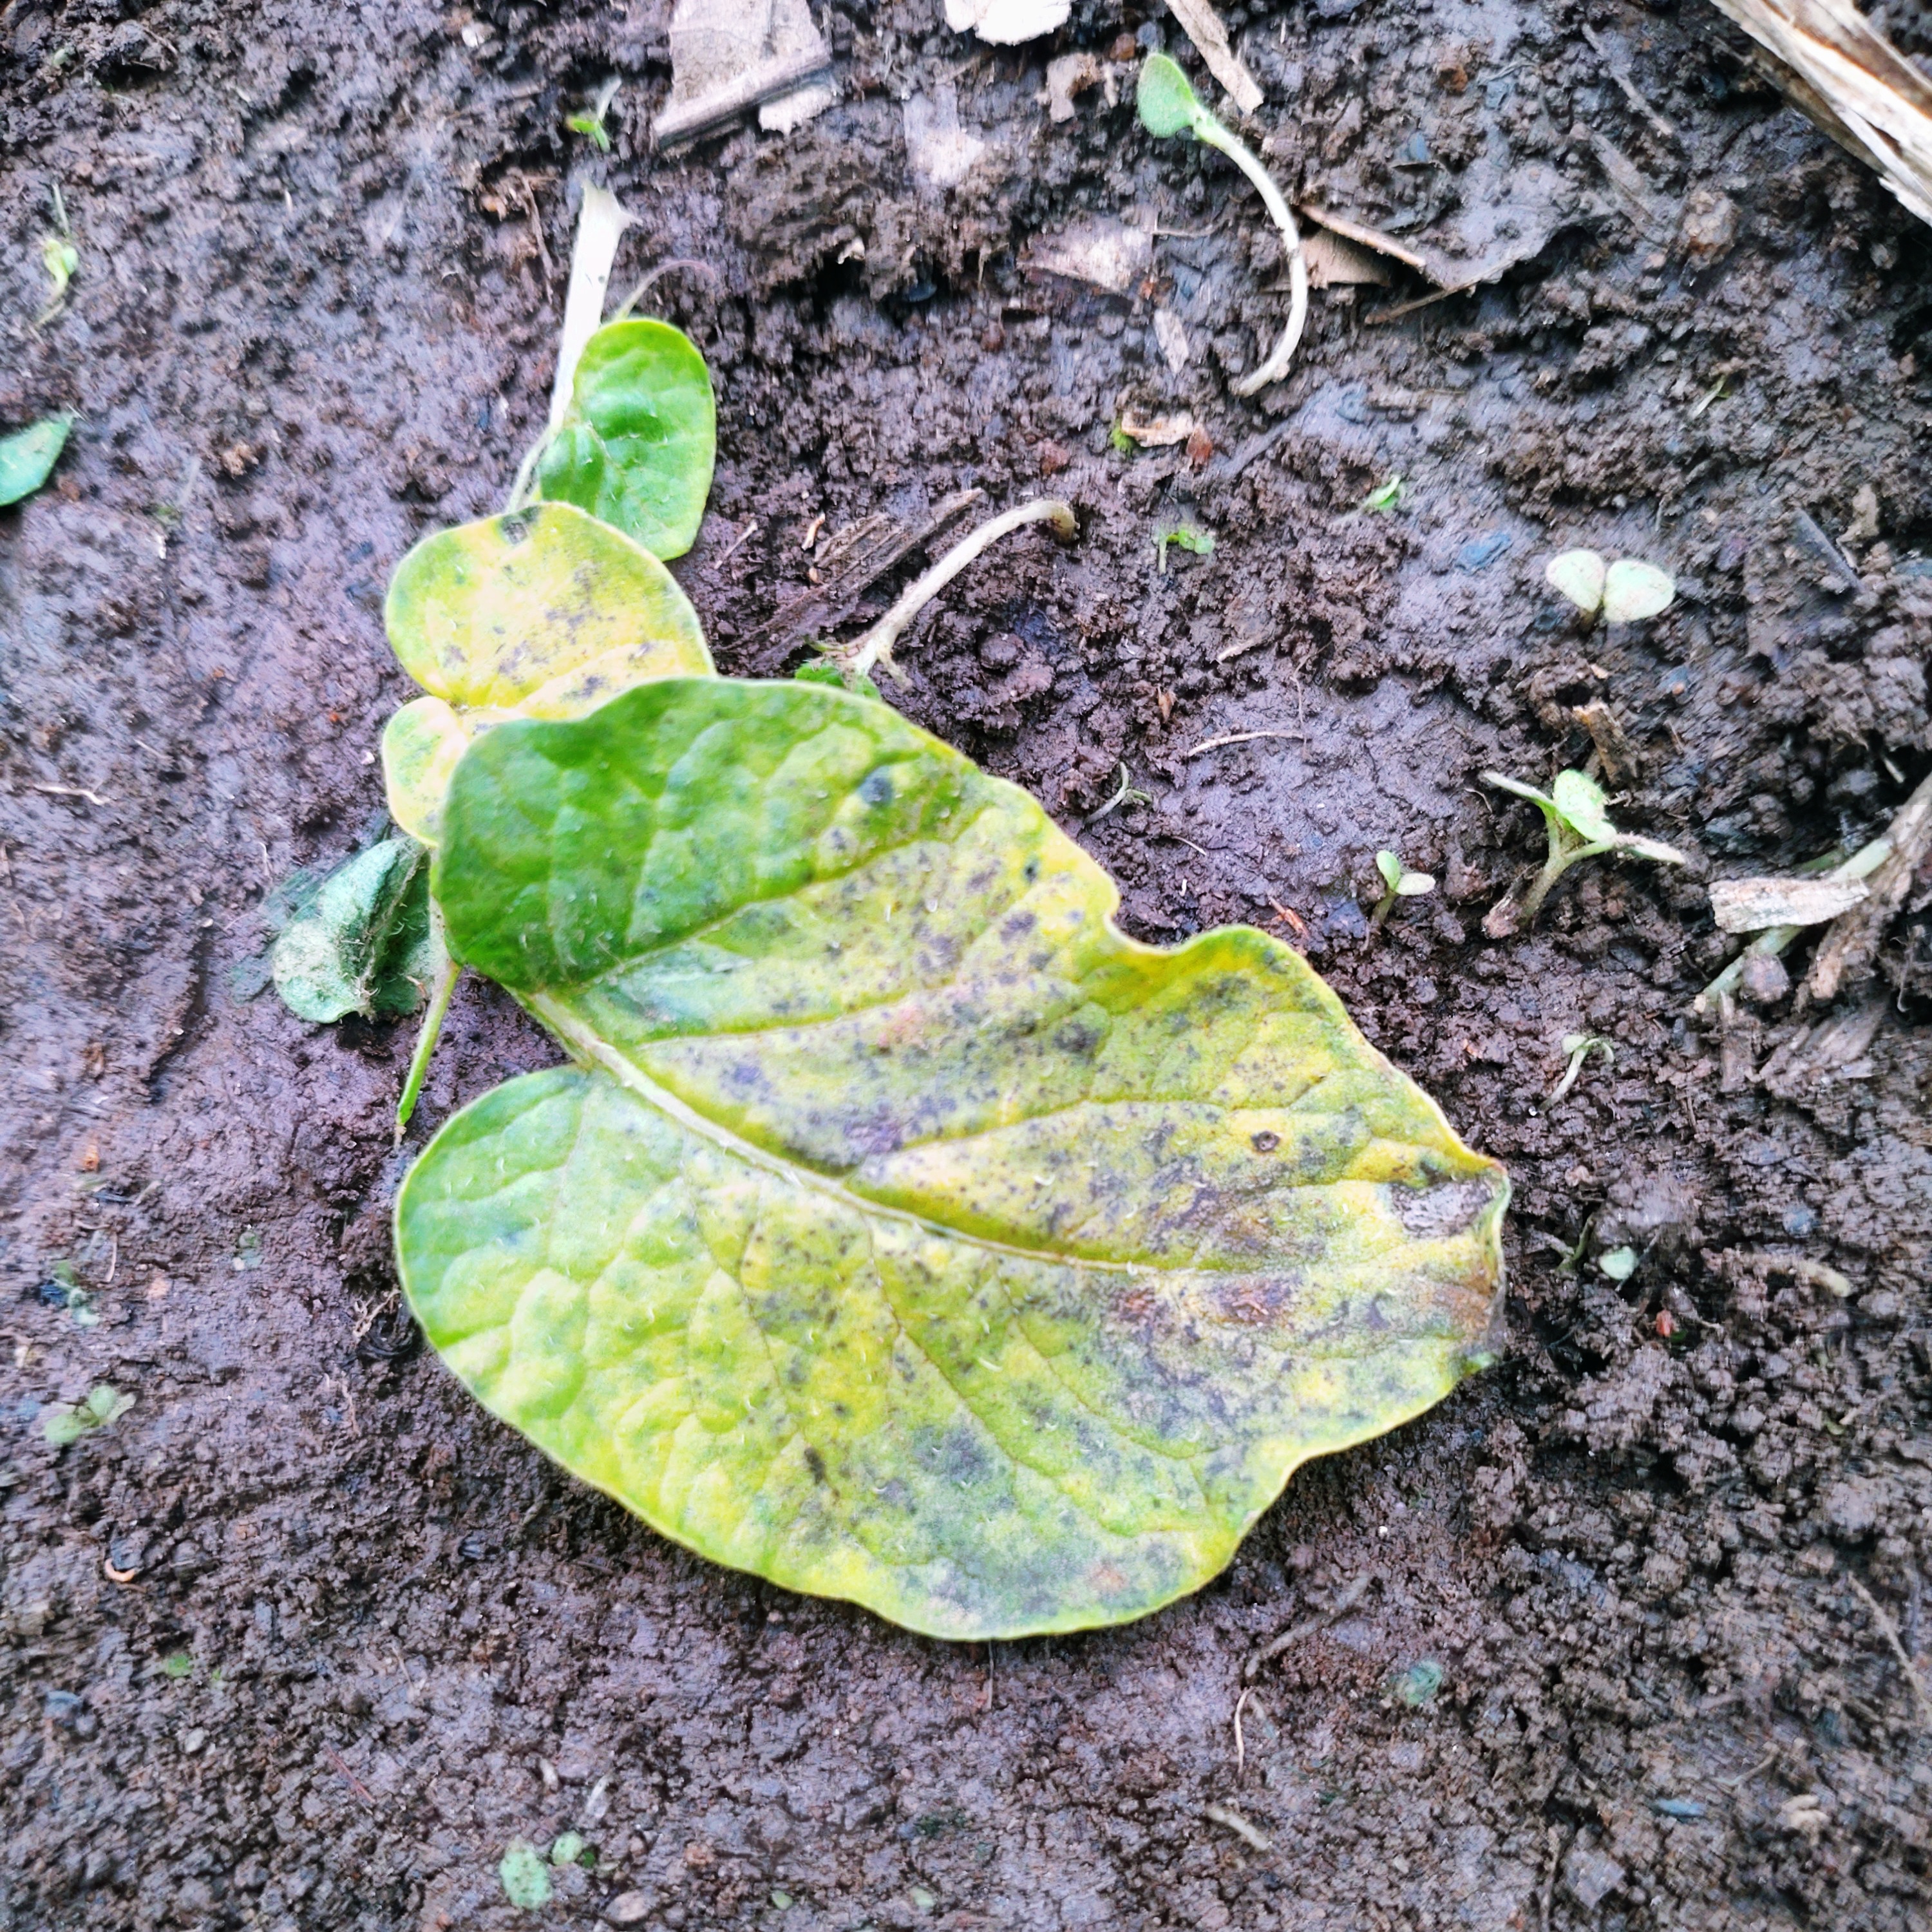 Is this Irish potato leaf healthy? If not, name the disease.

late blight
